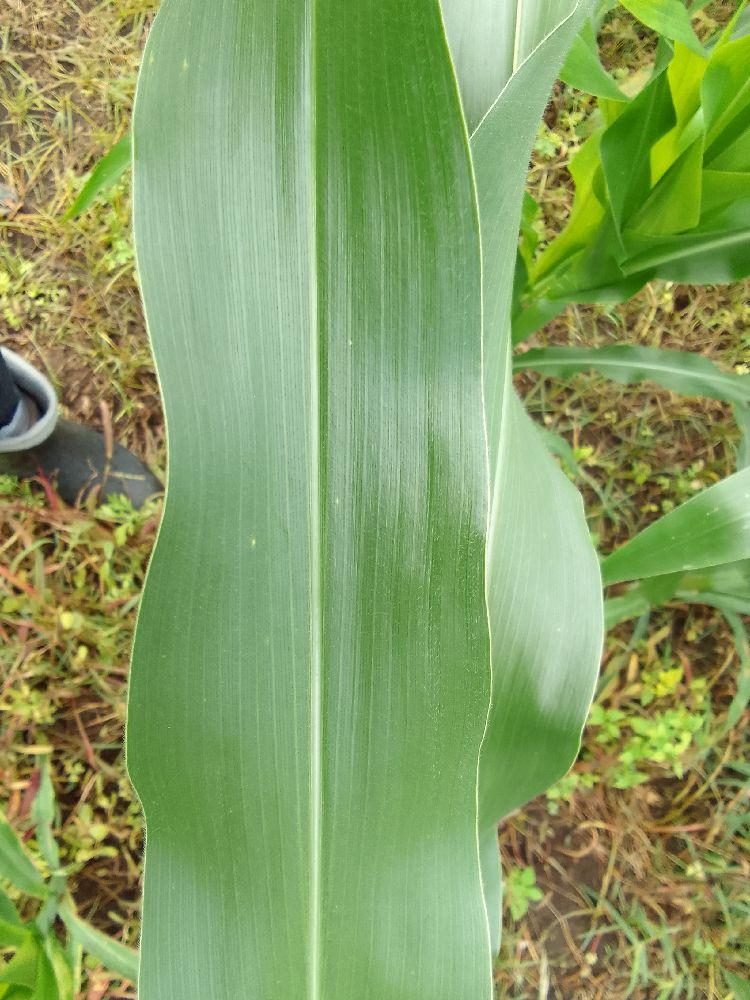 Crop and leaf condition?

maize, healthy
